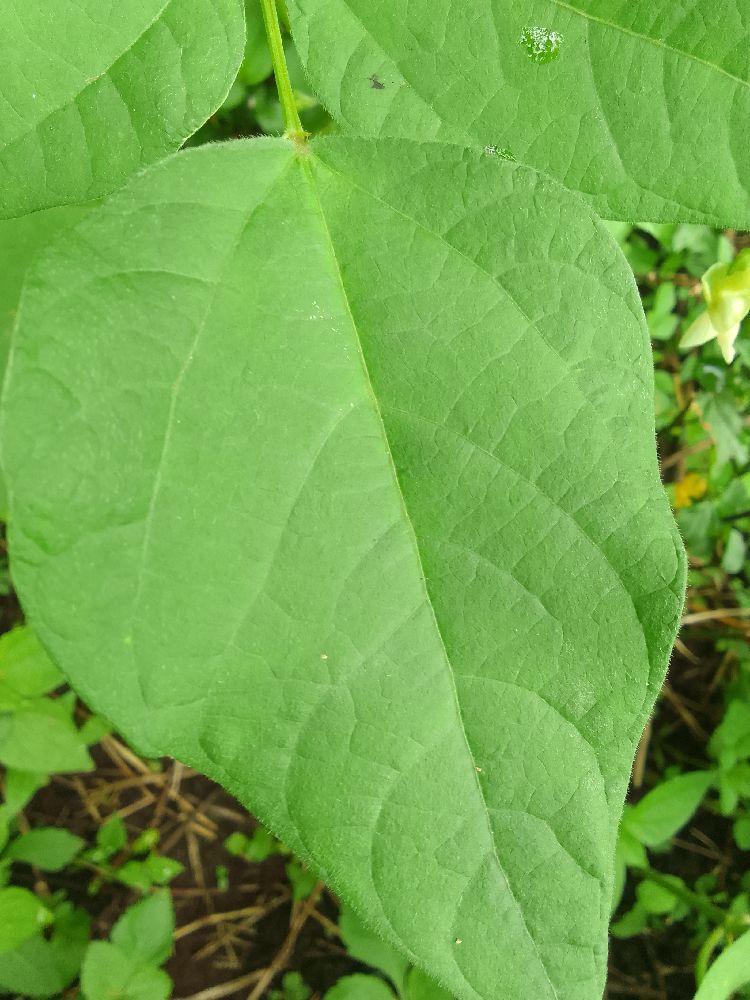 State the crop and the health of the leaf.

common bean, healthy
